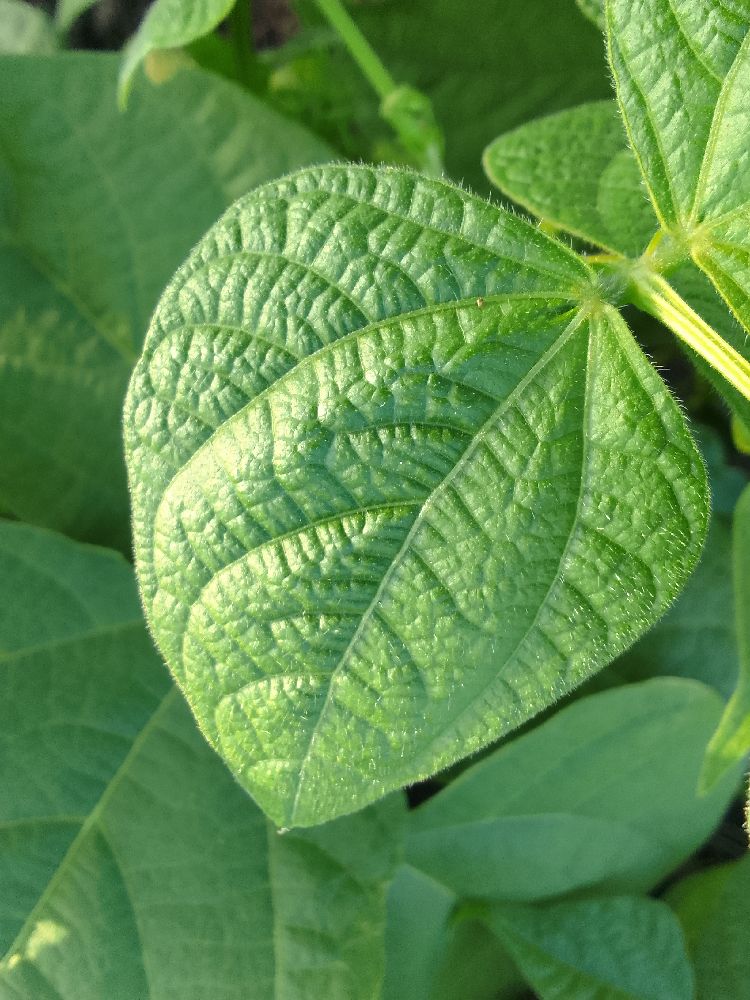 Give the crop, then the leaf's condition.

common bean, healthy
